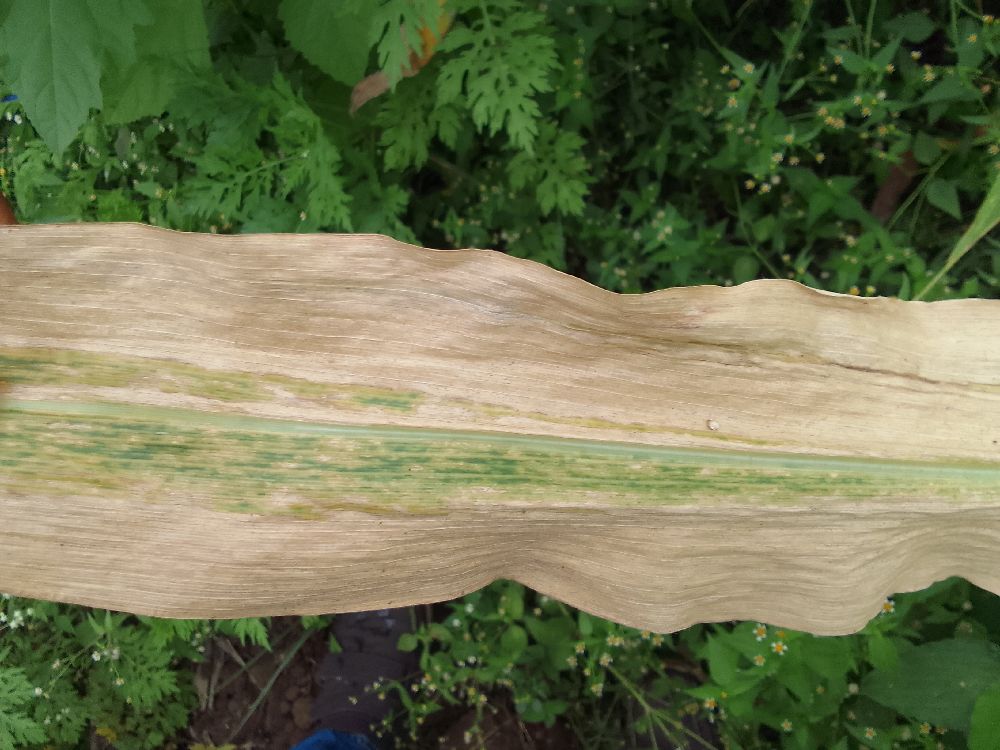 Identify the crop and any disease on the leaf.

maize, maize lethal necrosis
